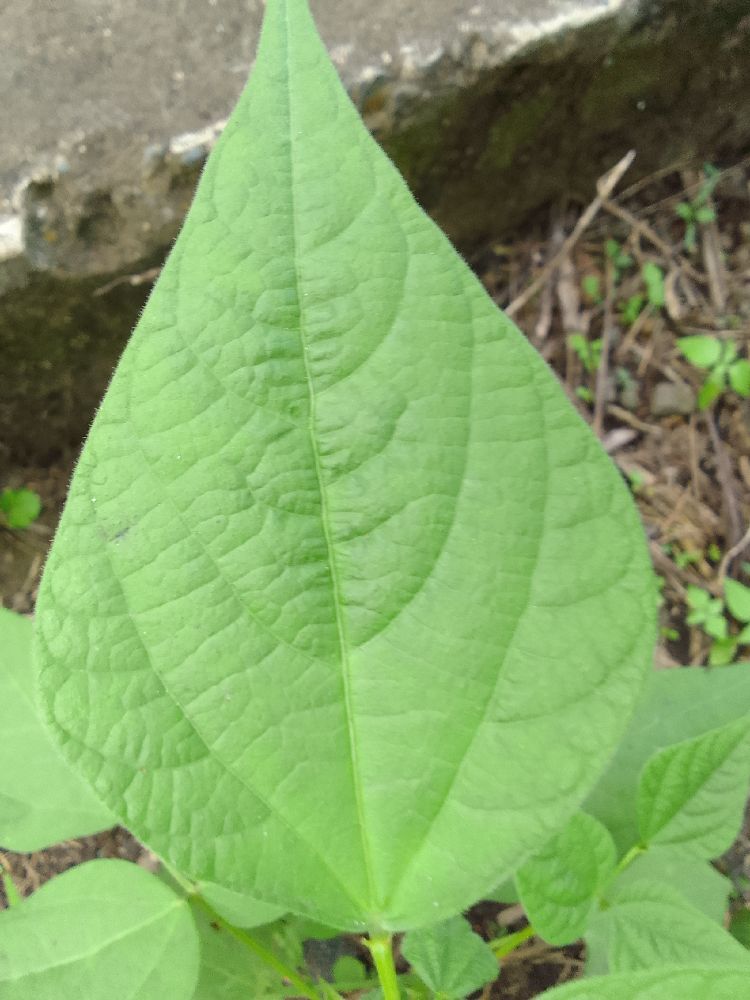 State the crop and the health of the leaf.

common bean, healthy
